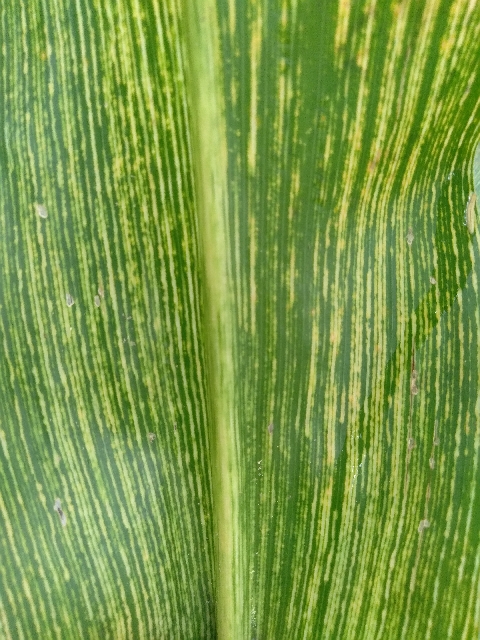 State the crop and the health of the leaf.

maize, maize streak virus
